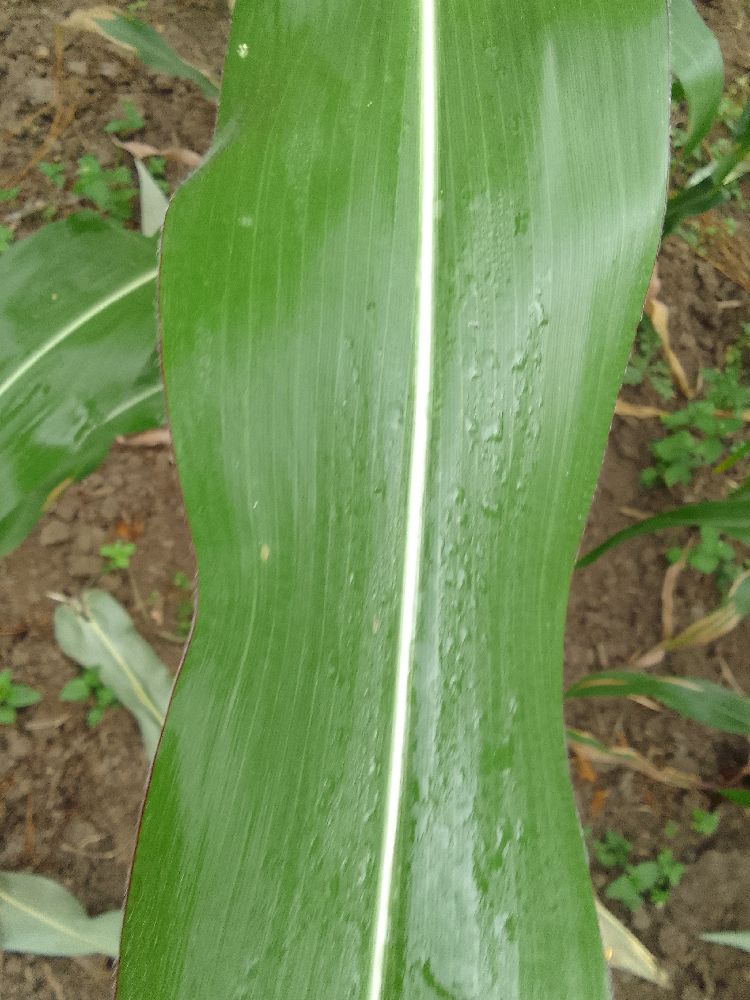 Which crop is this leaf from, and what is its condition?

maize, healthy
